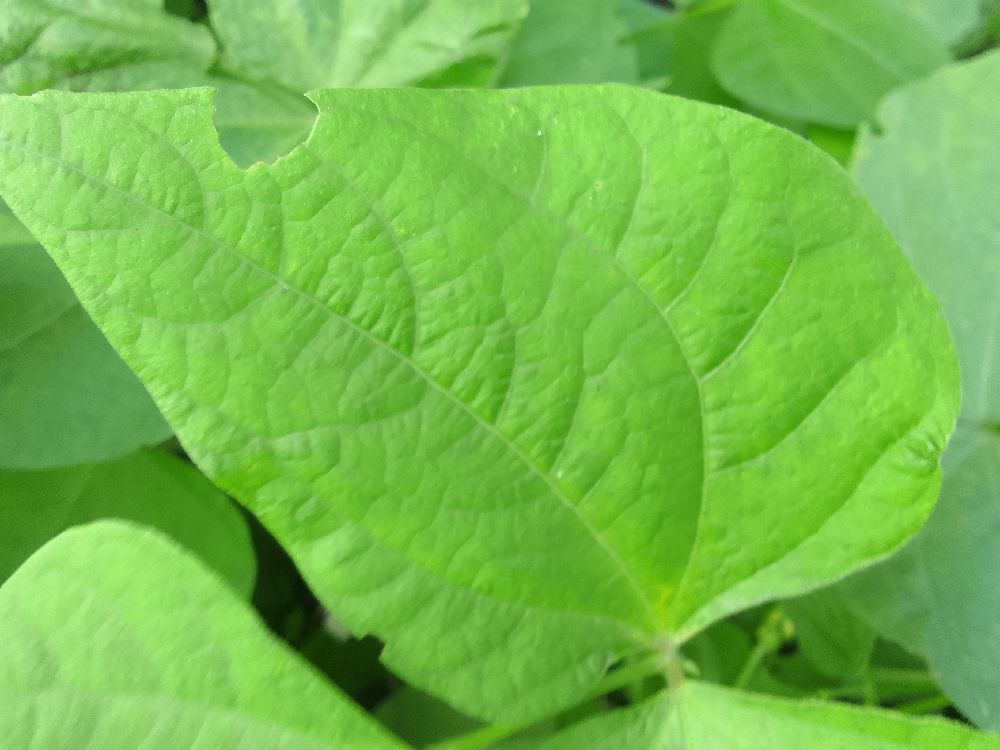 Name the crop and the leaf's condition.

common bean, healthy
